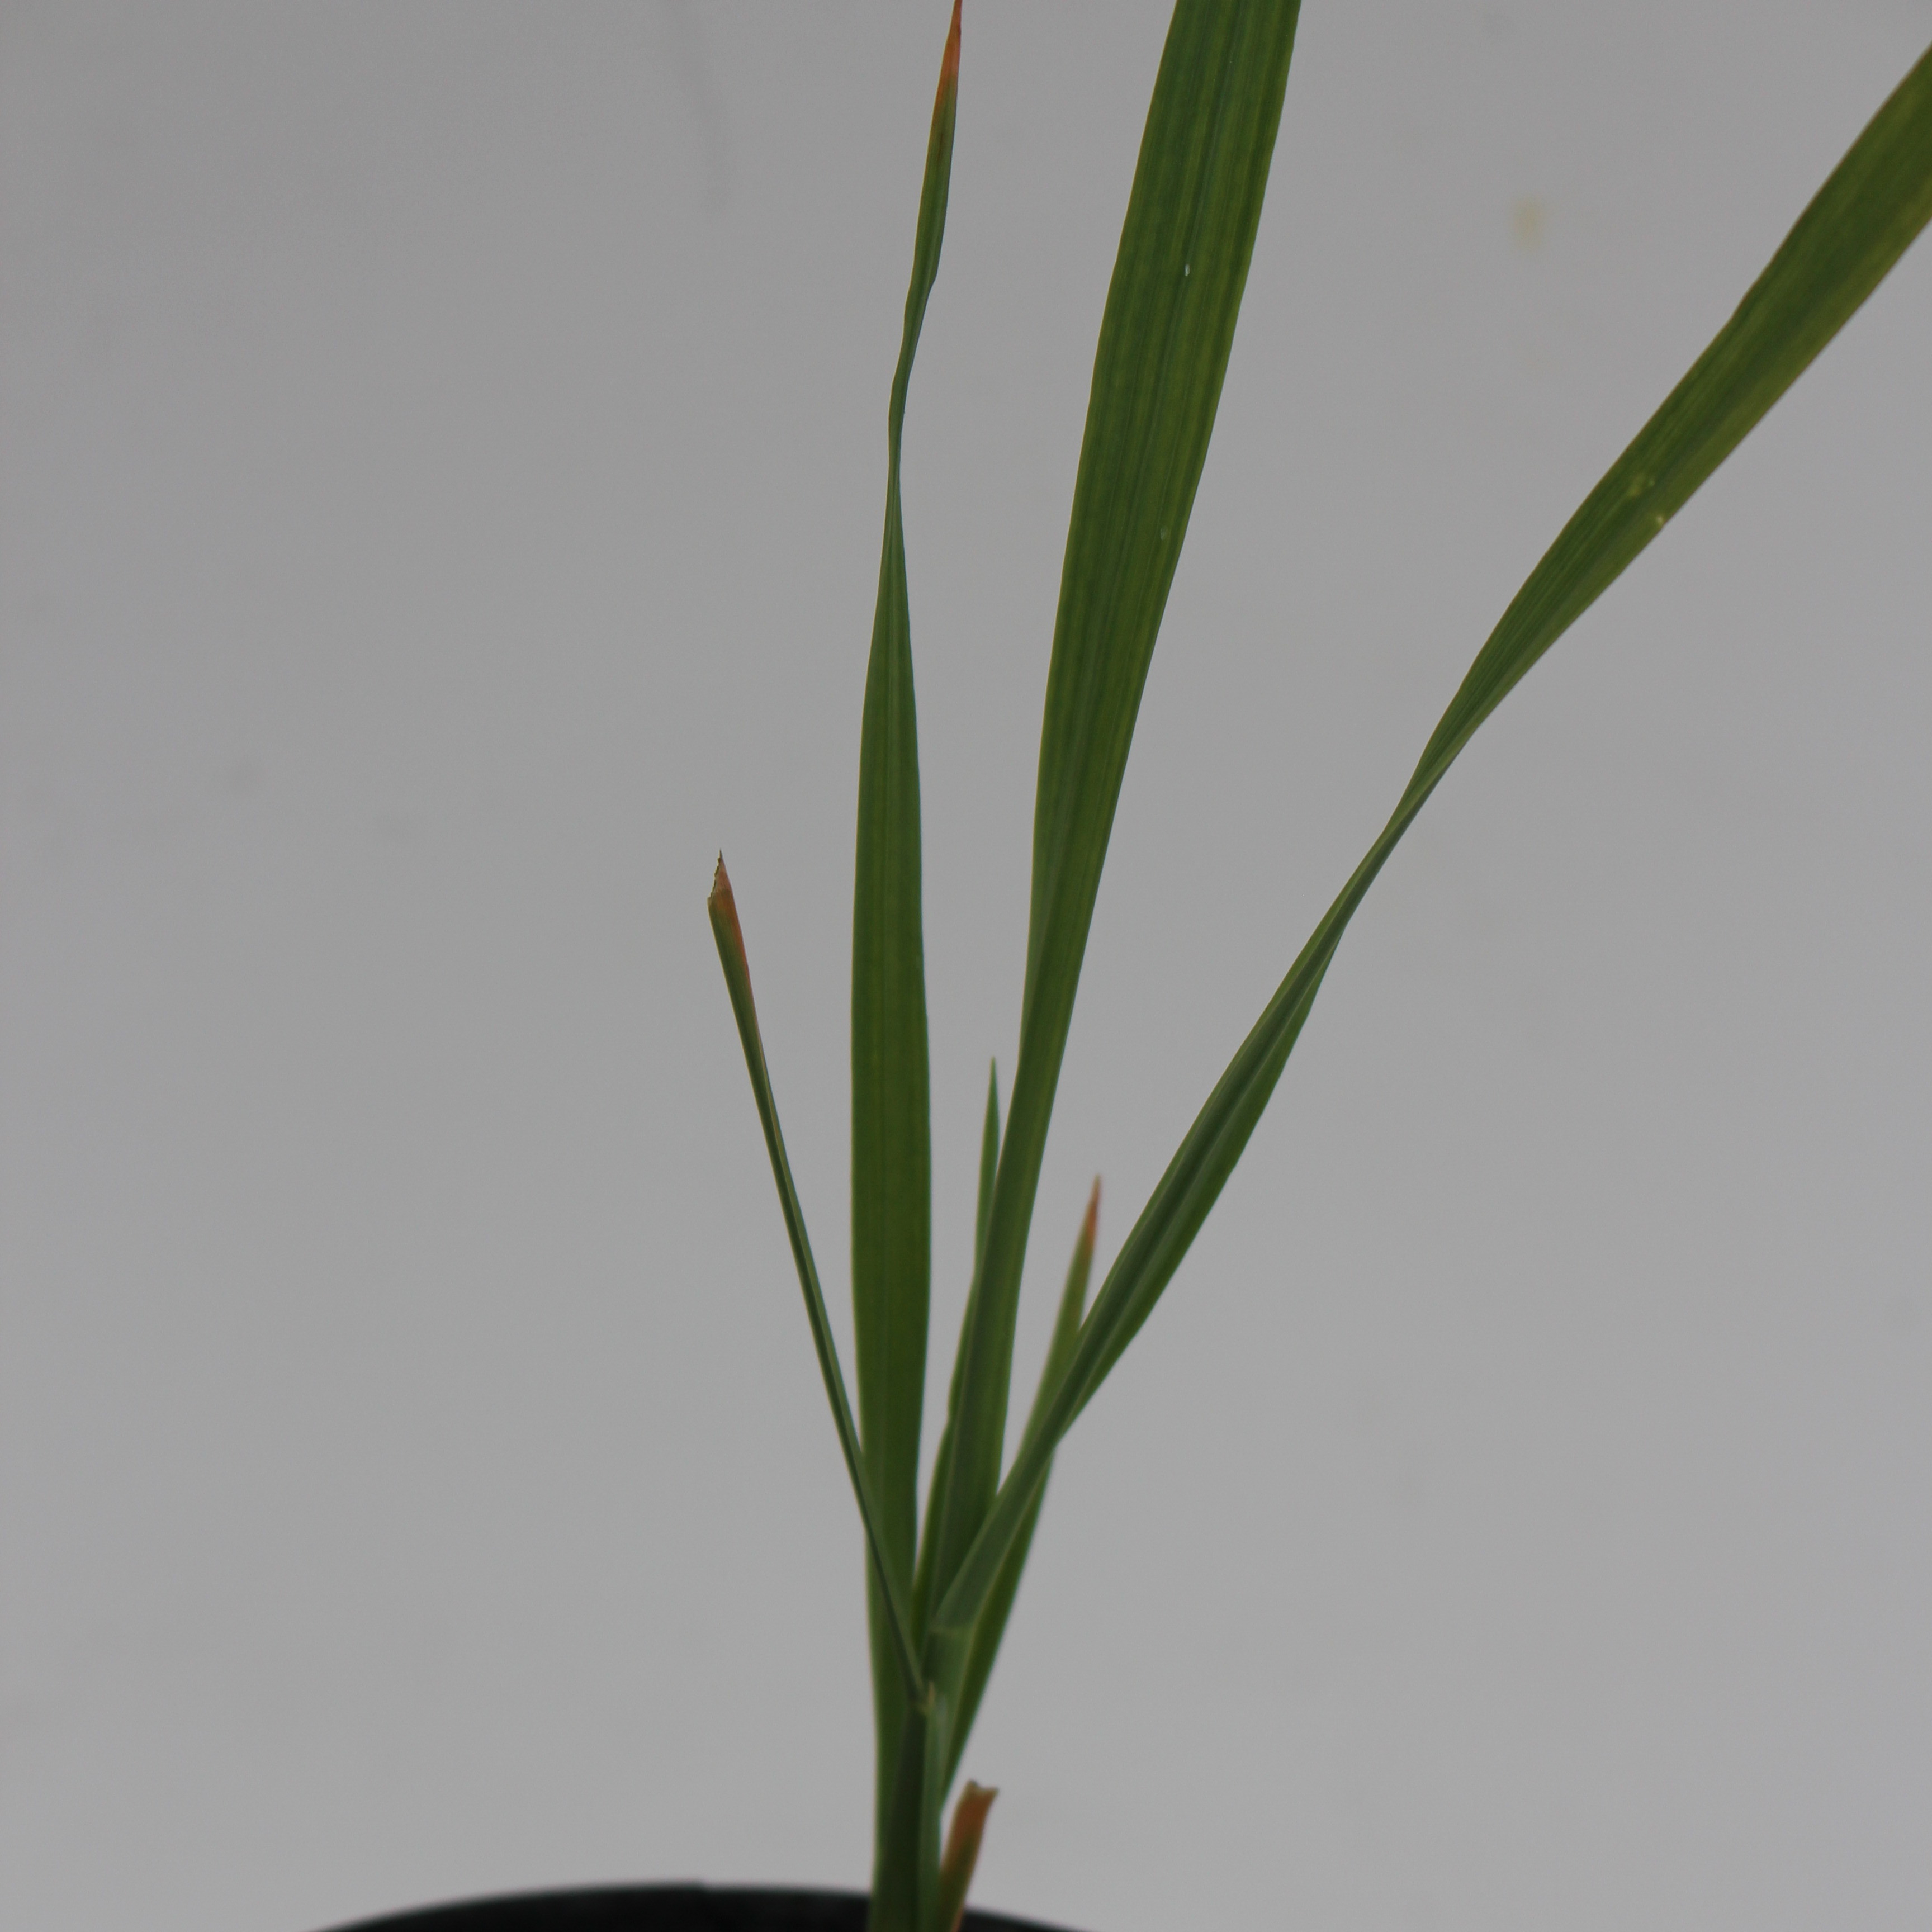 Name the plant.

Avena sterilis
